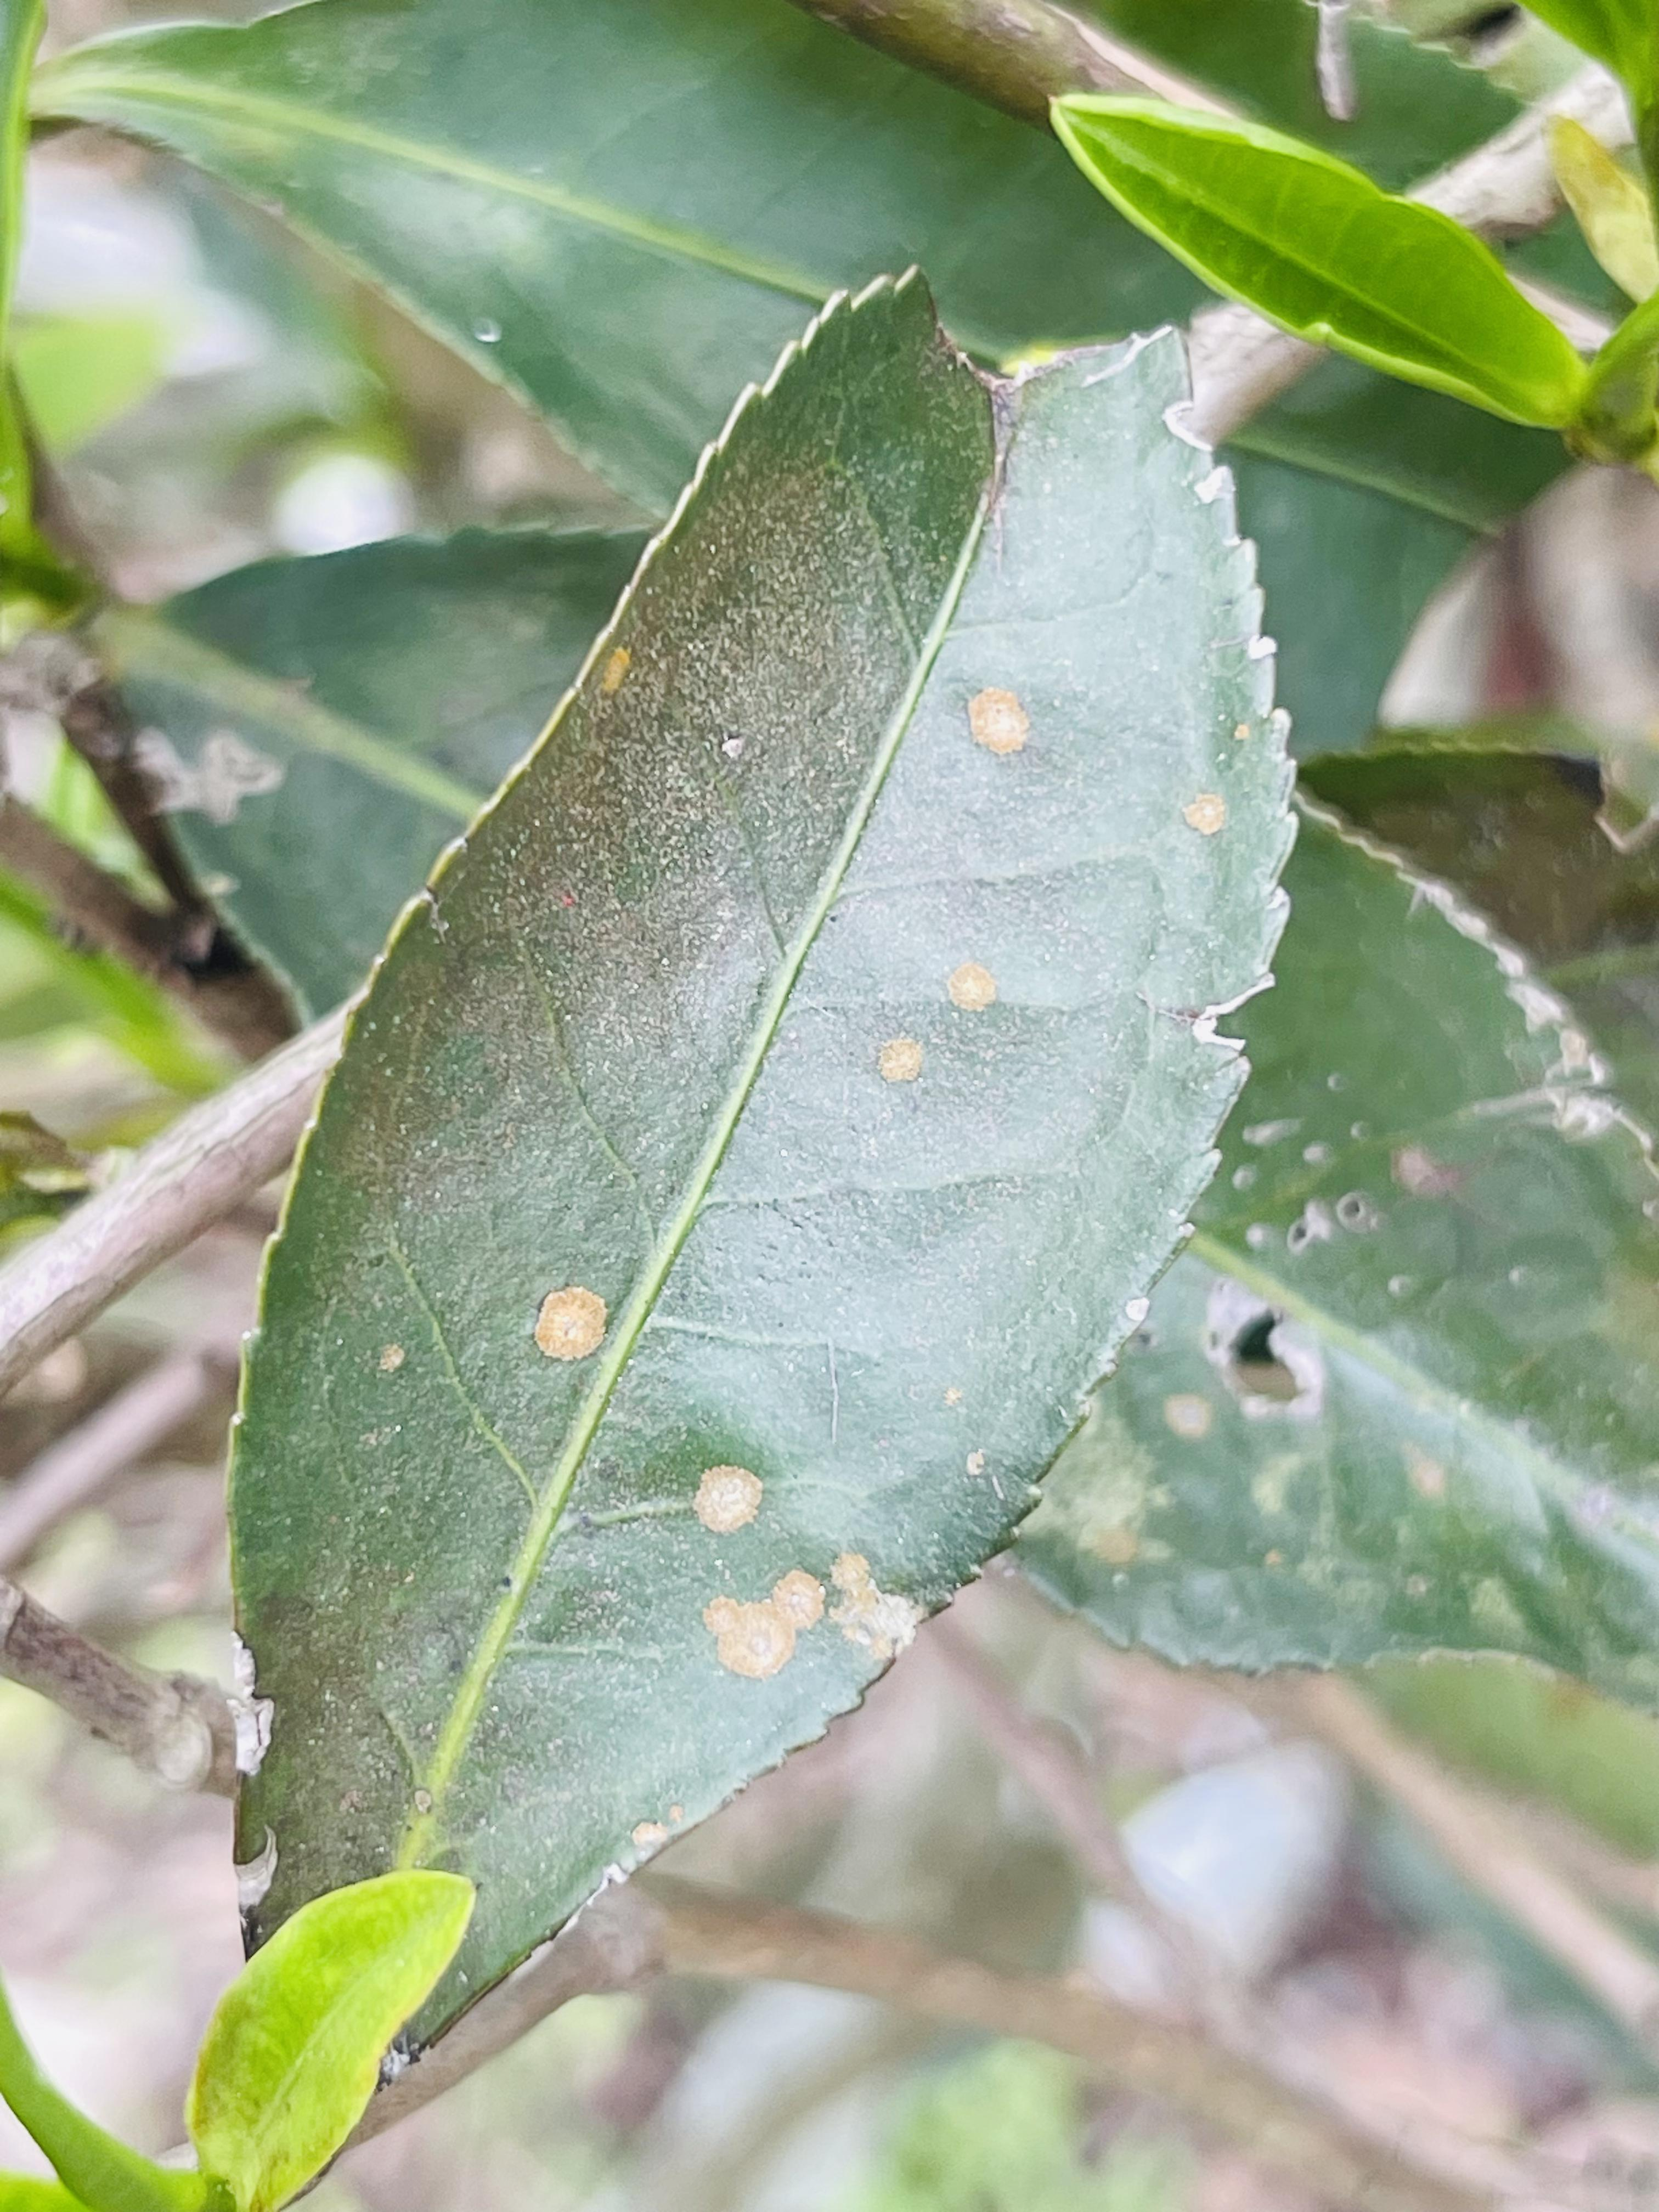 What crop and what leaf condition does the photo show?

tea, red rust
